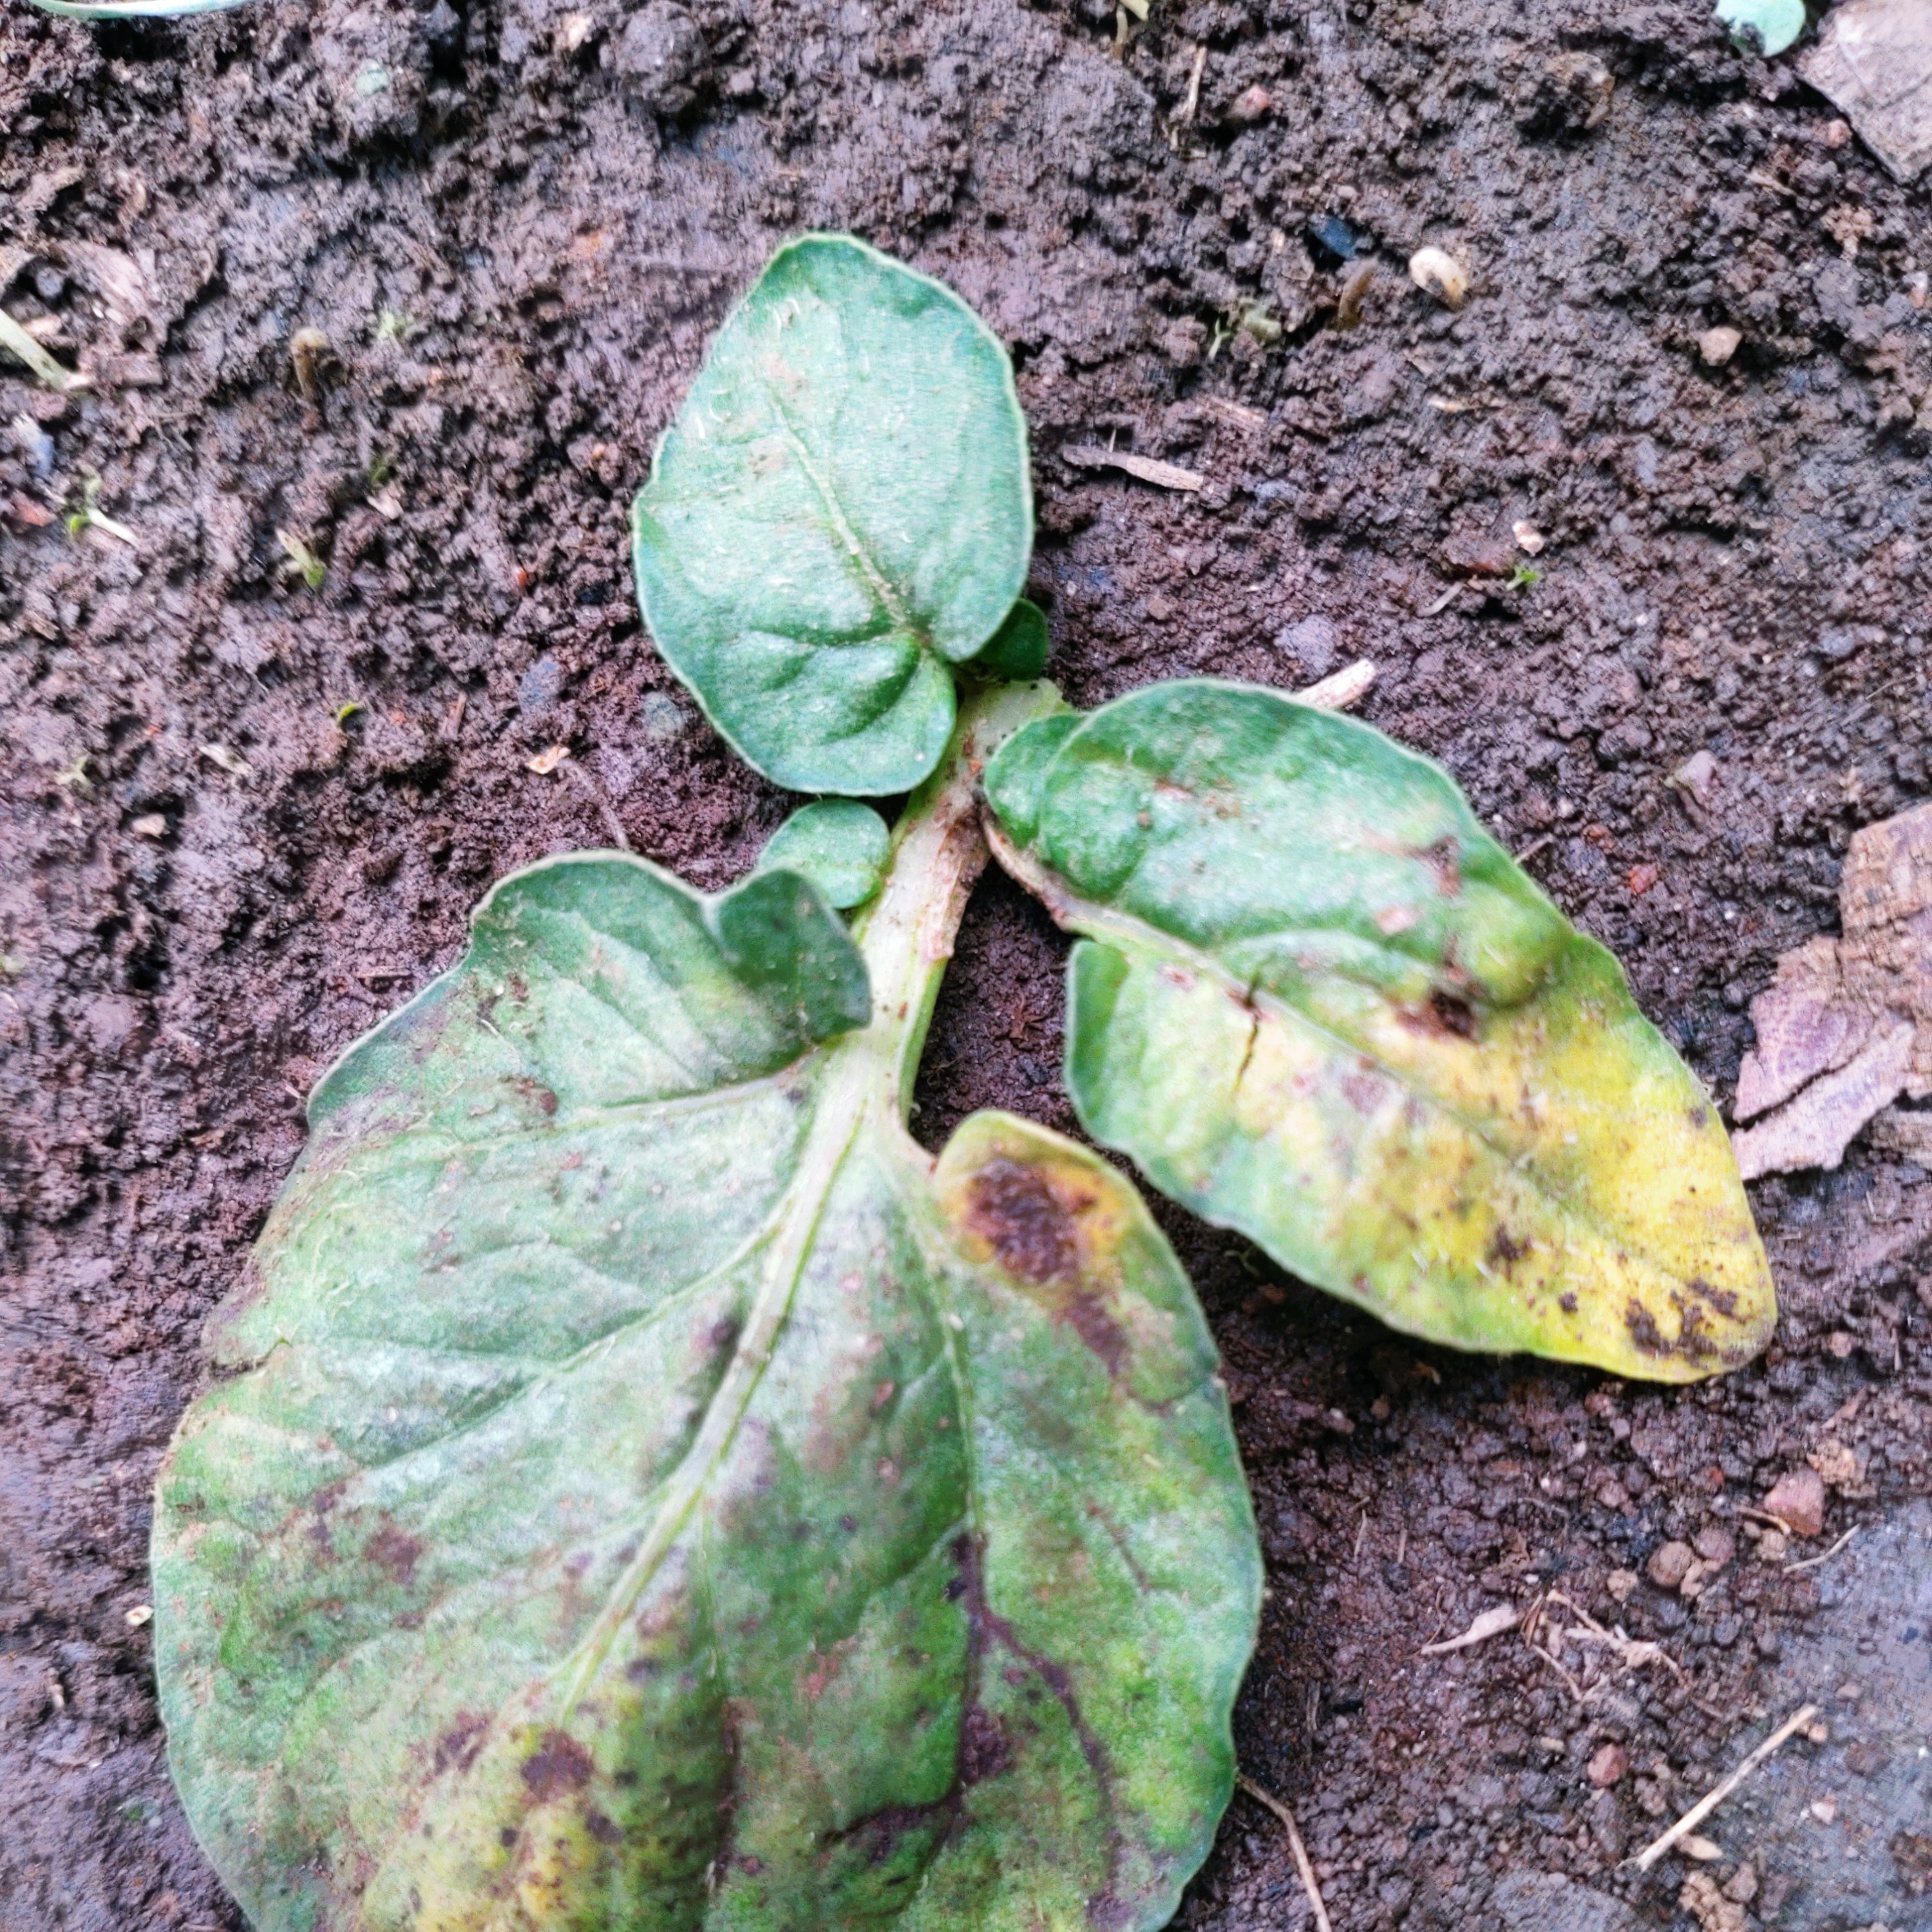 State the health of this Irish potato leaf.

late blight
